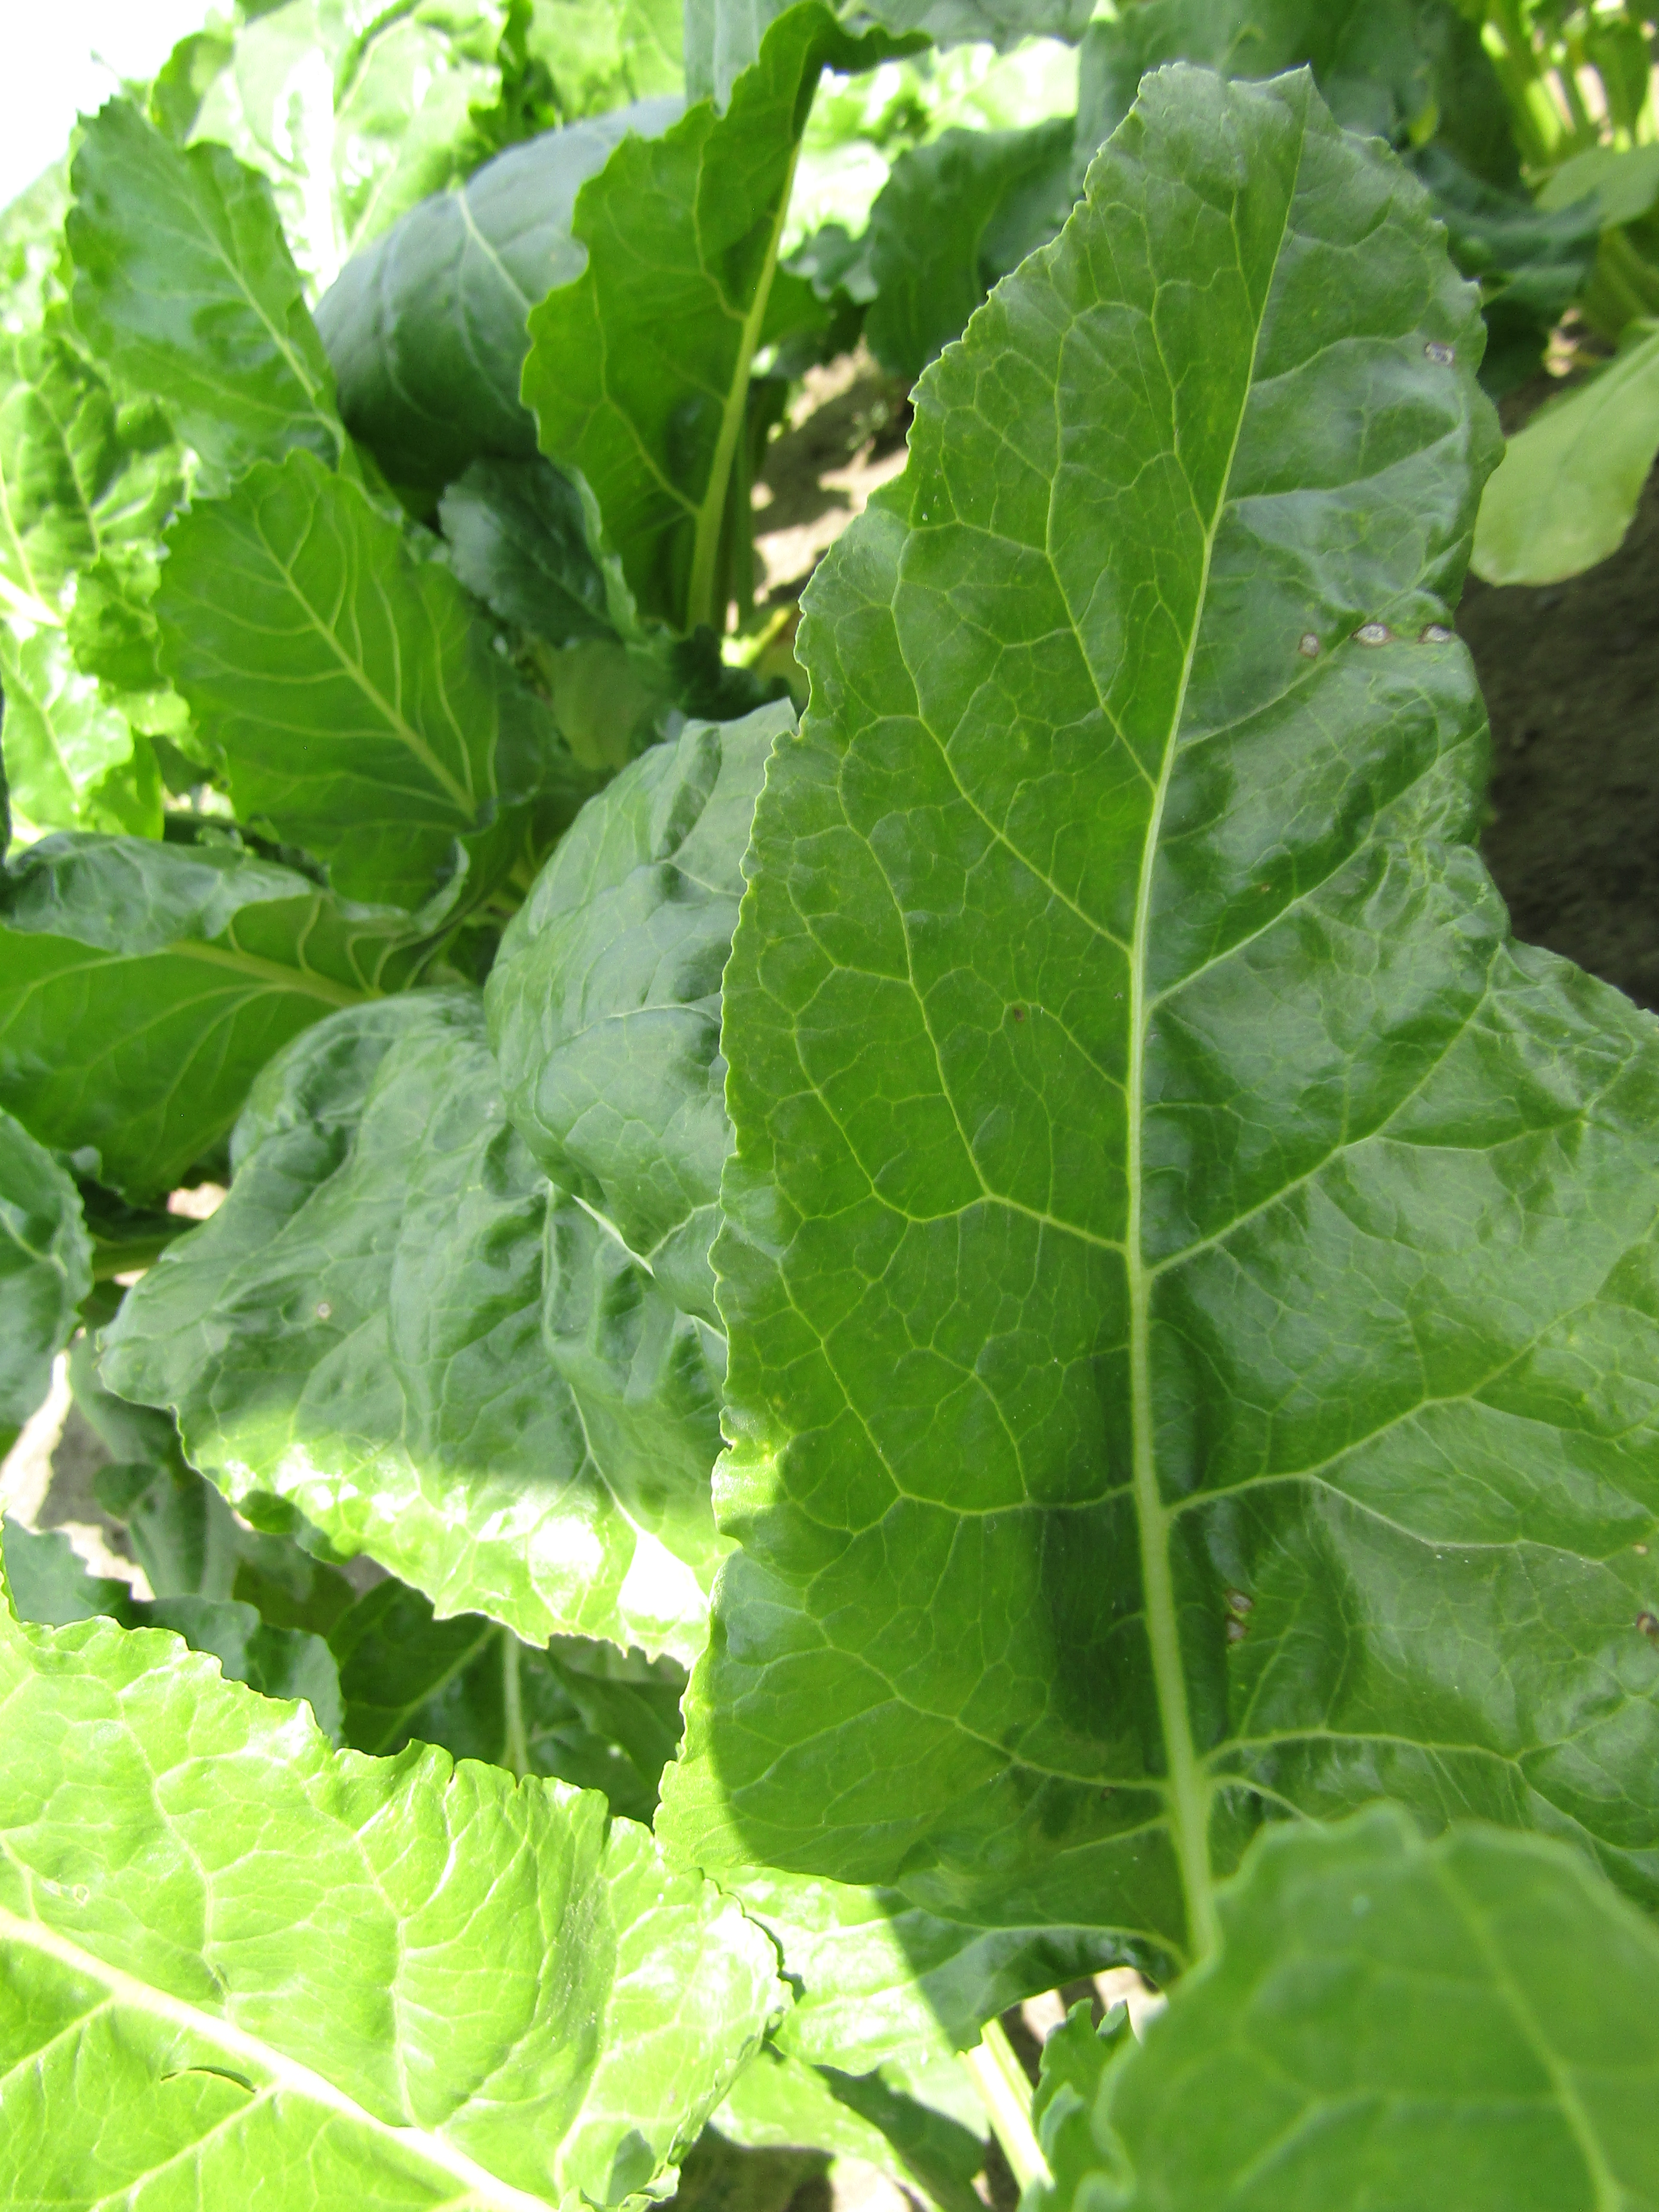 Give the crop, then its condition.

beet, cercospora
